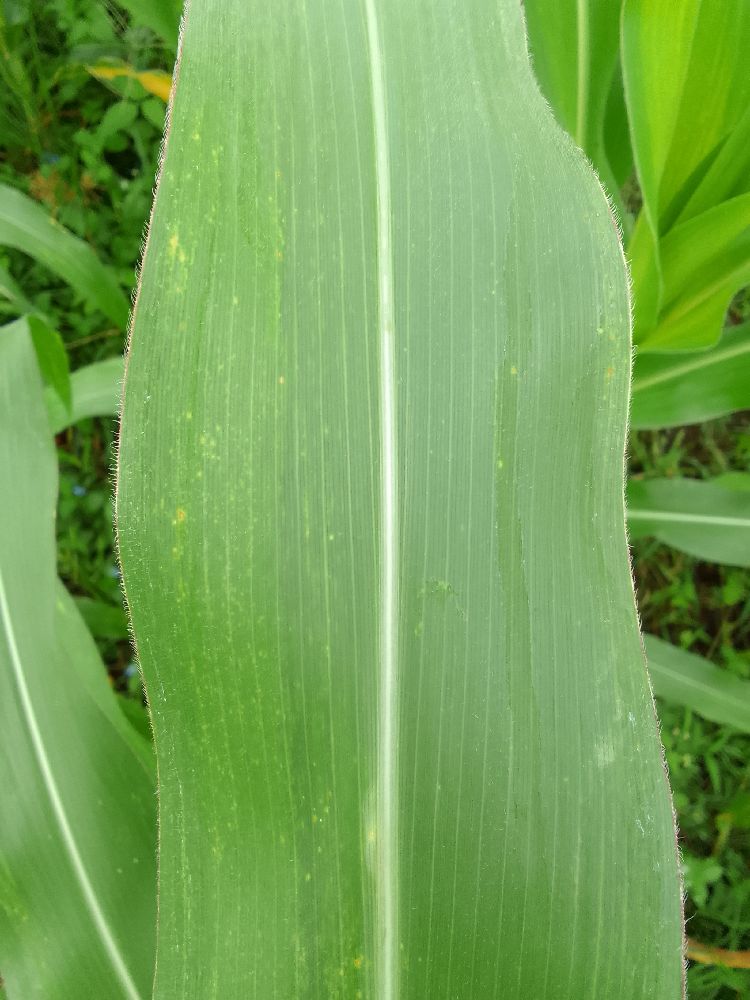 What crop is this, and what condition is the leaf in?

maize, healthy
